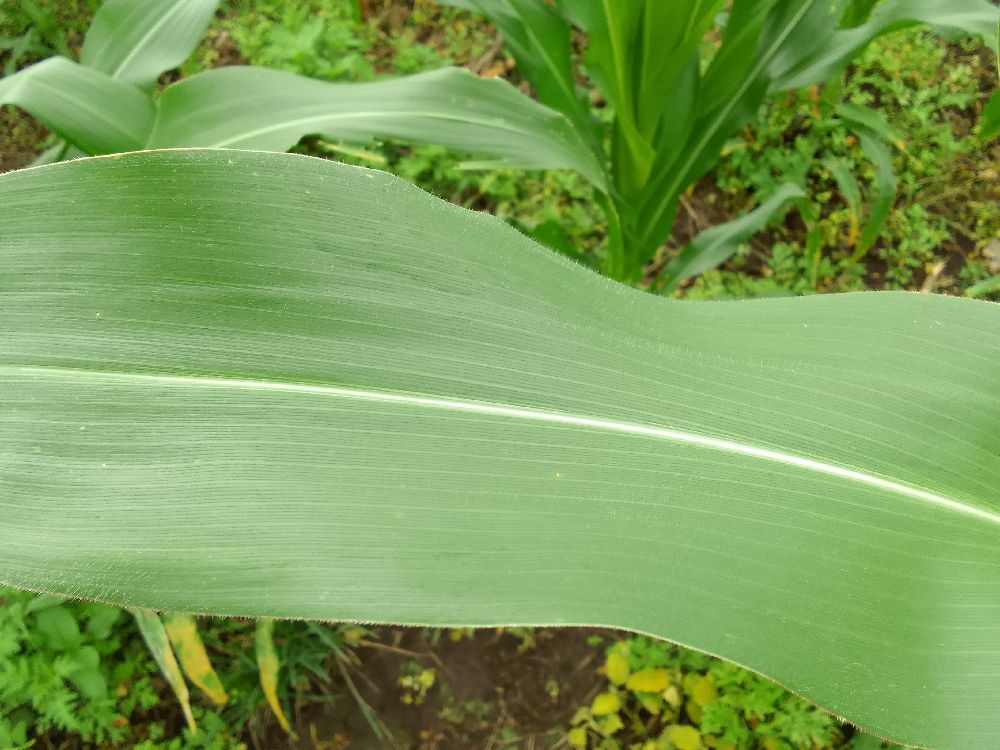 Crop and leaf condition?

maize, healthy
